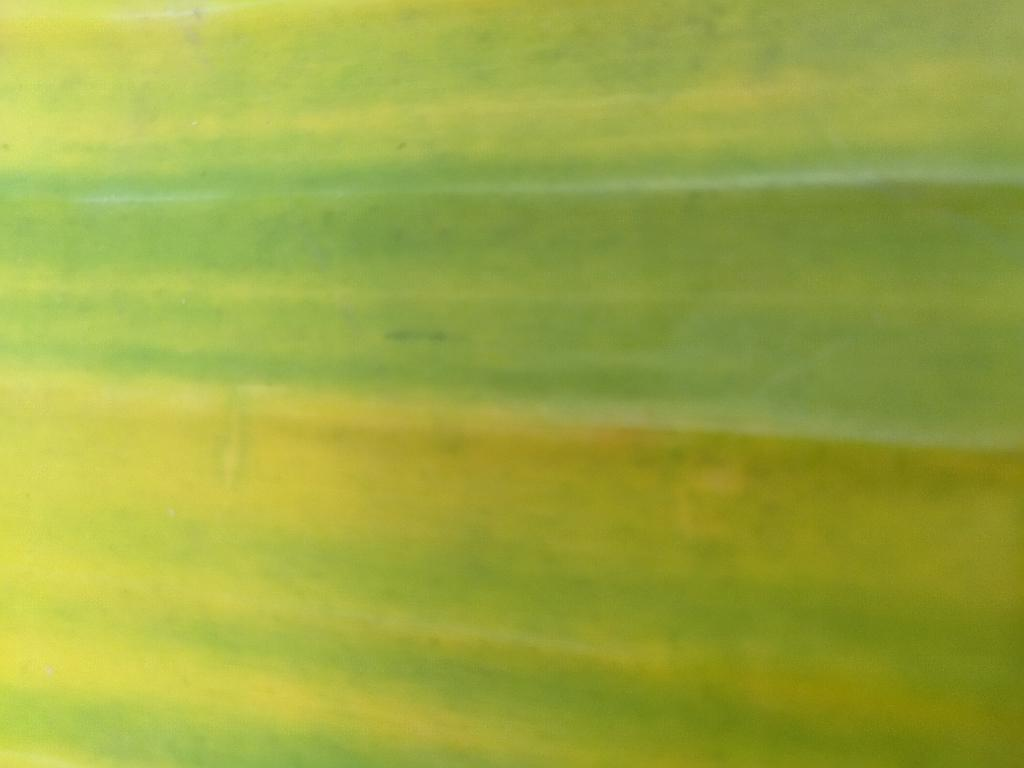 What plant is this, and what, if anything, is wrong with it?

banana, fusarium wilt race 1
